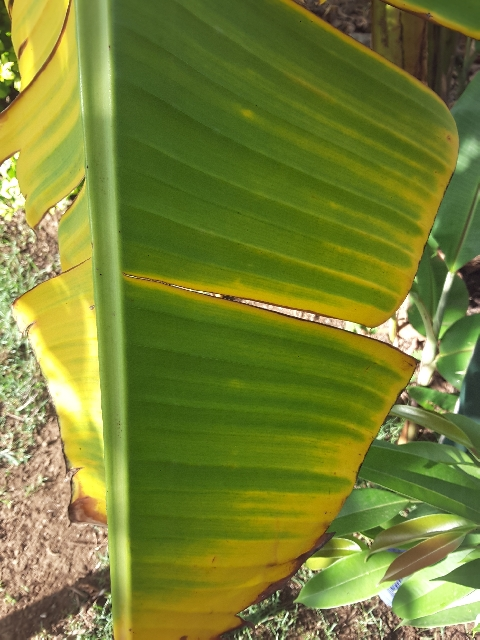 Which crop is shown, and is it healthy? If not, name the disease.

banana, fusarium wilt race 1
